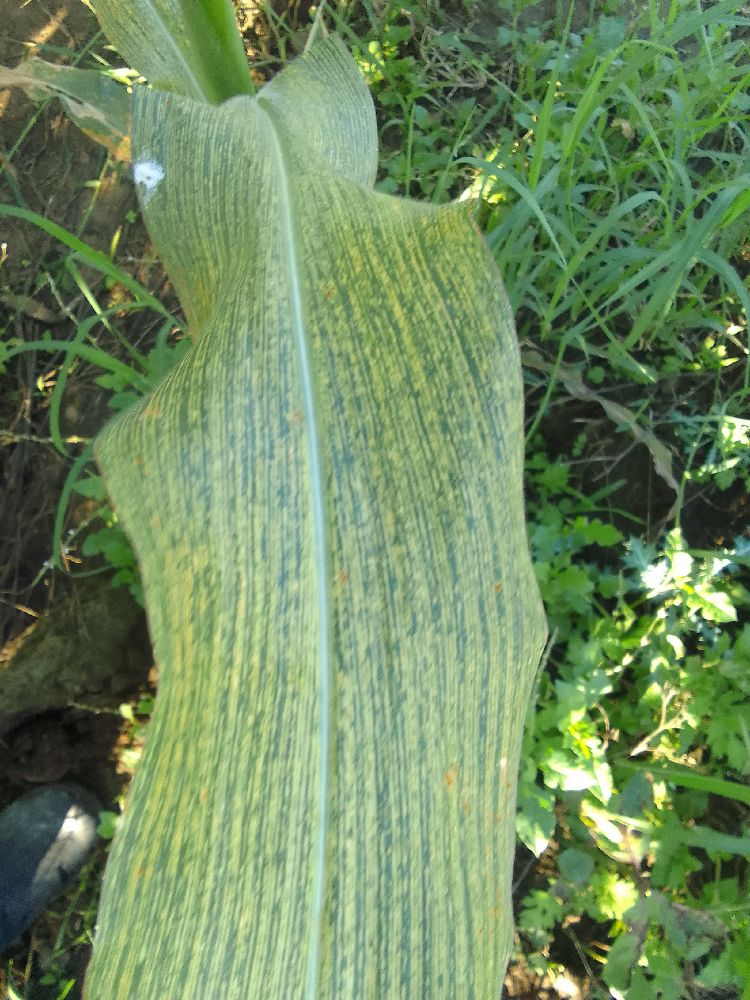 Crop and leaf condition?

maize, maize streak virus
